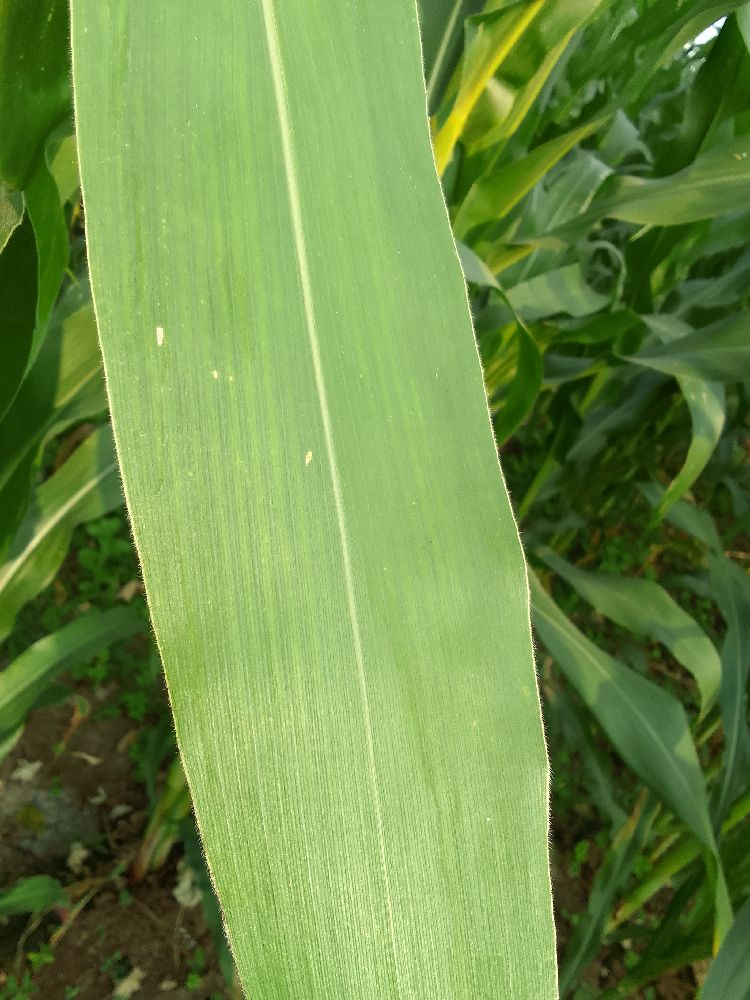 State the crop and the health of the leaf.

maize, healthy
